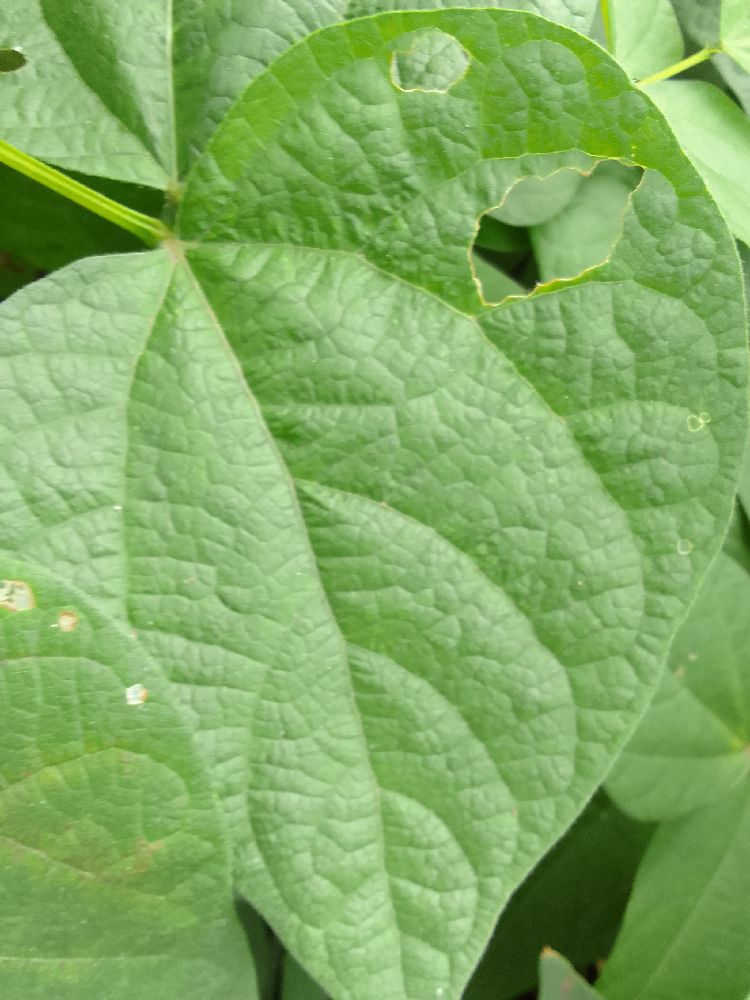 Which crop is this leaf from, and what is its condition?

common bean, healthy
